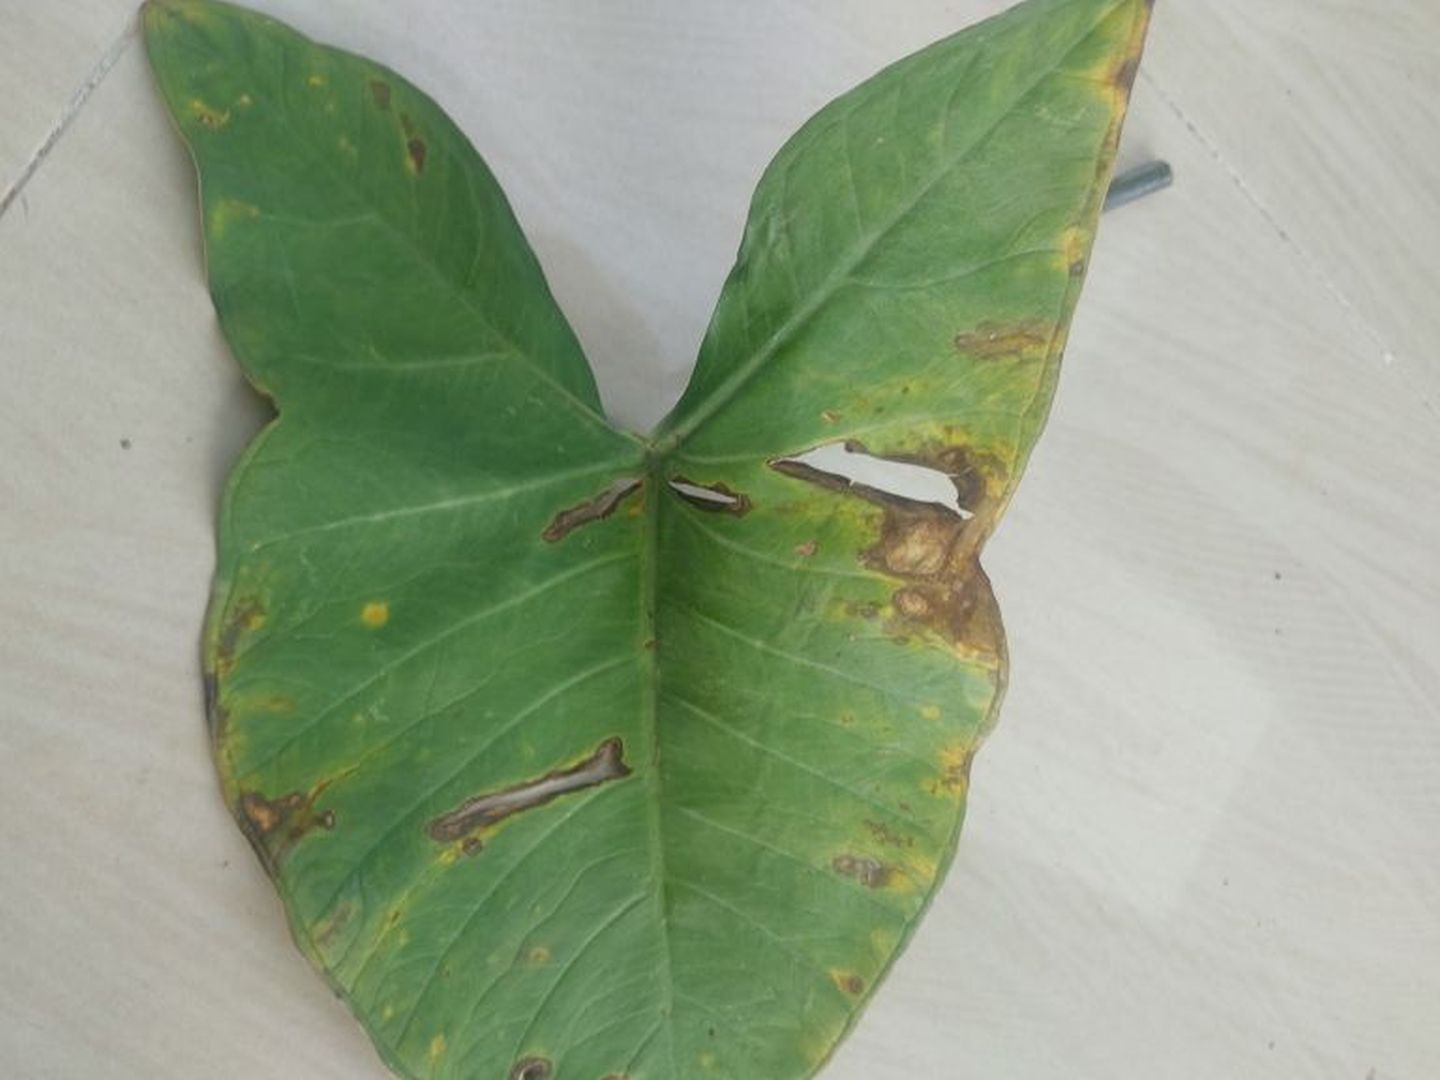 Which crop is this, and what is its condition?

taro, leaf blight
